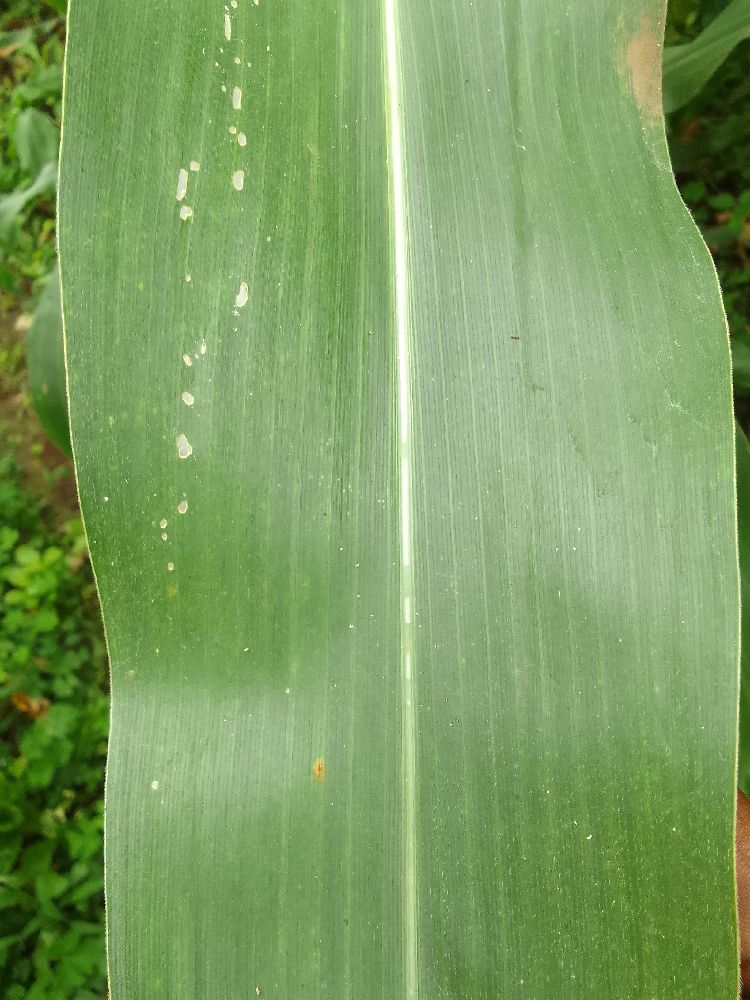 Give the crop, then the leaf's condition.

maize, healthy
